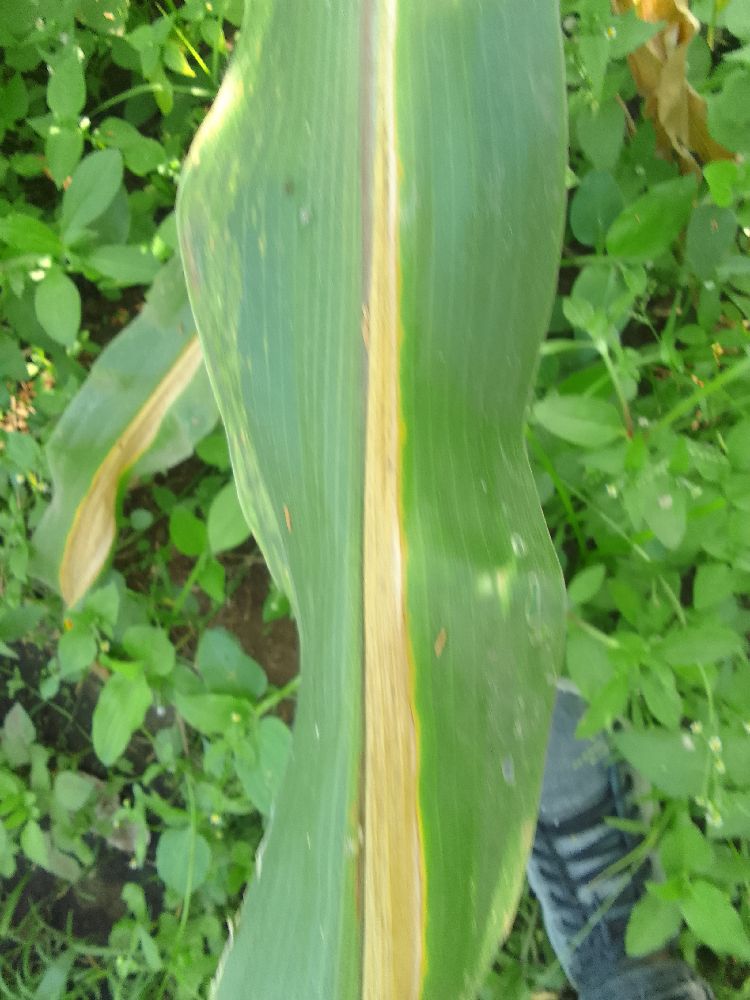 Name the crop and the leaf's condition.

maize, maize lethal necrosis
